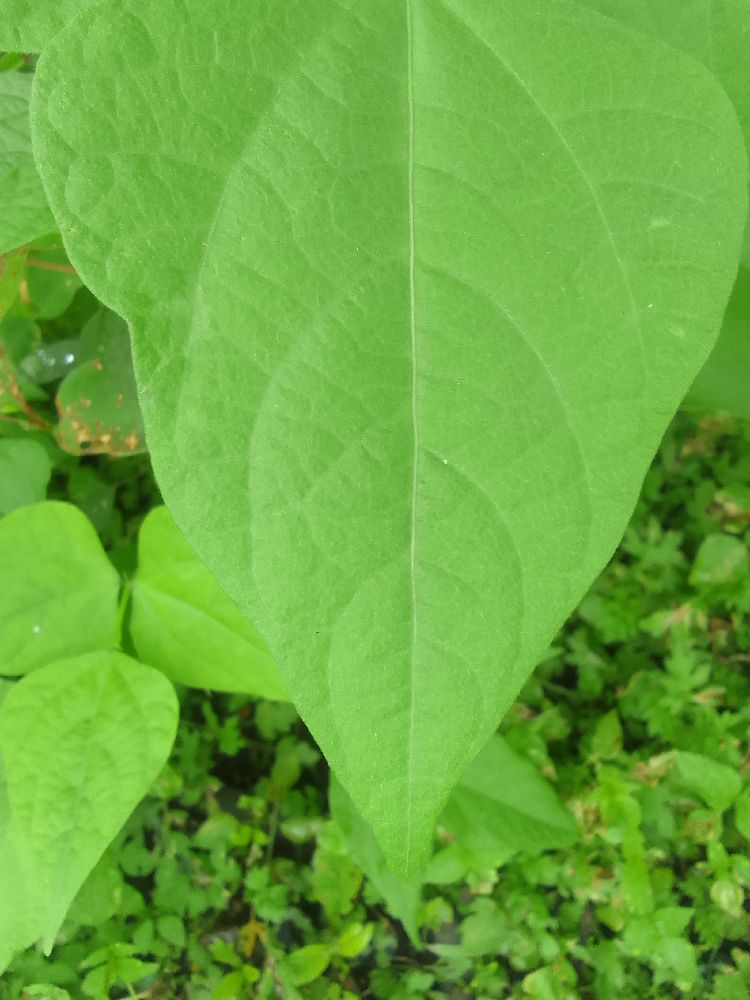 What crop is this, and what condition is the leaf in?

common bean, healthy
